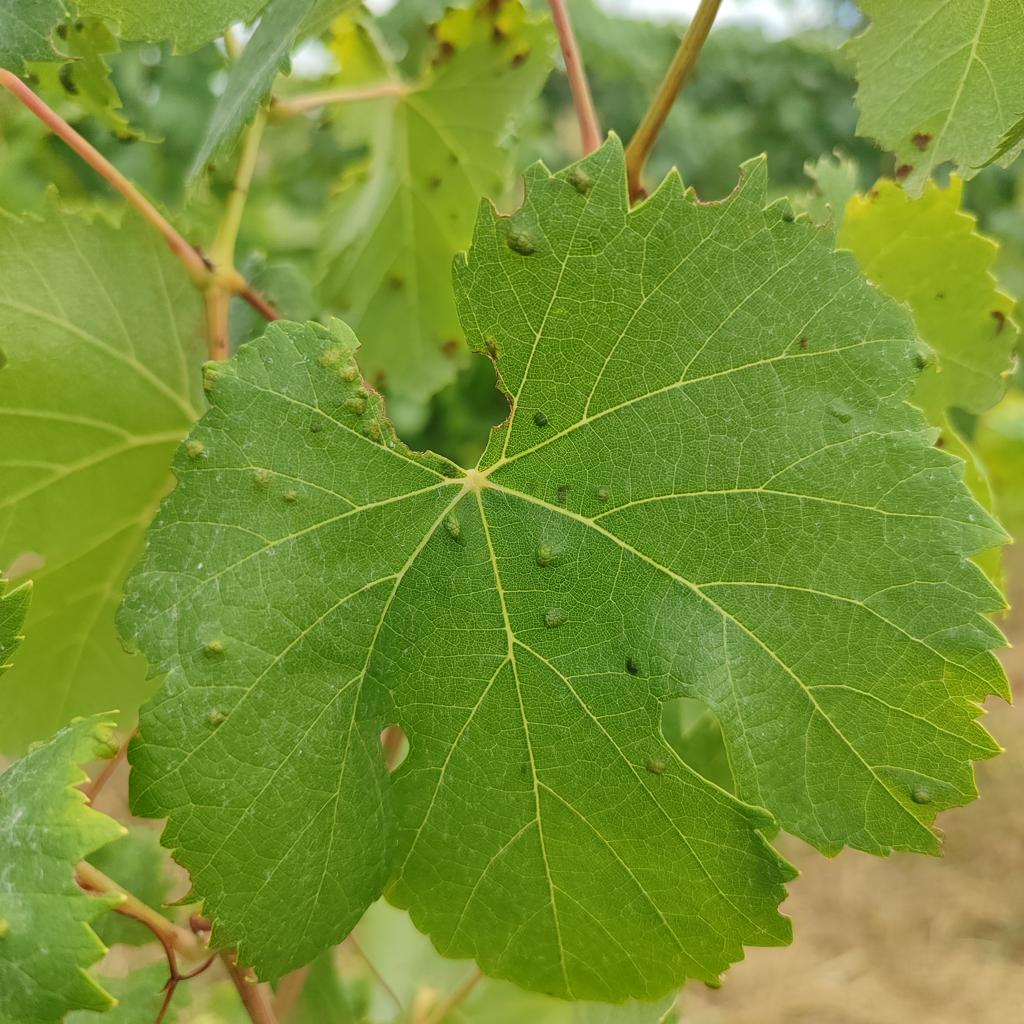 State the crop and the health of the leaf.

grapevine, erineum mite
